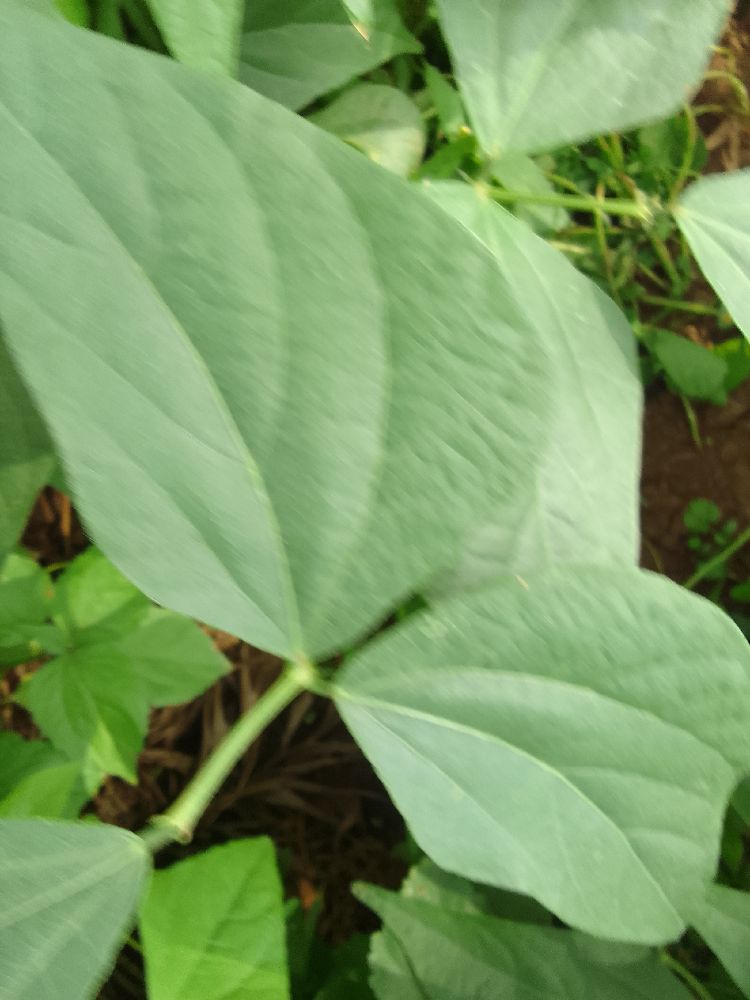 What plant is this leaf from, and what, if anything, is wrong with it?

common bean, healthy
